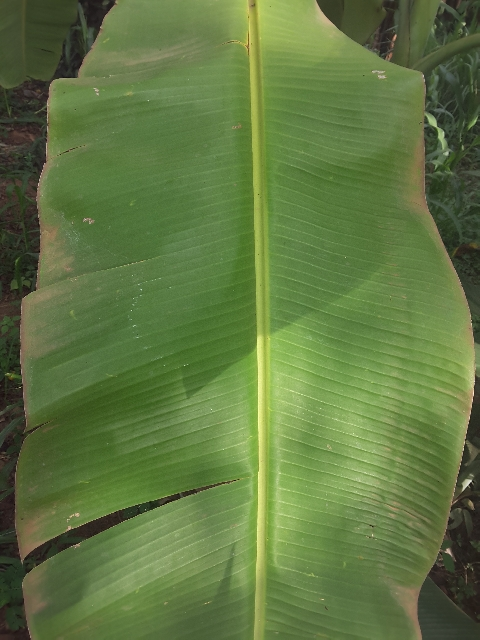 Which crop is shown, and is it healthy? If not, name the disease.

banana, healthy
